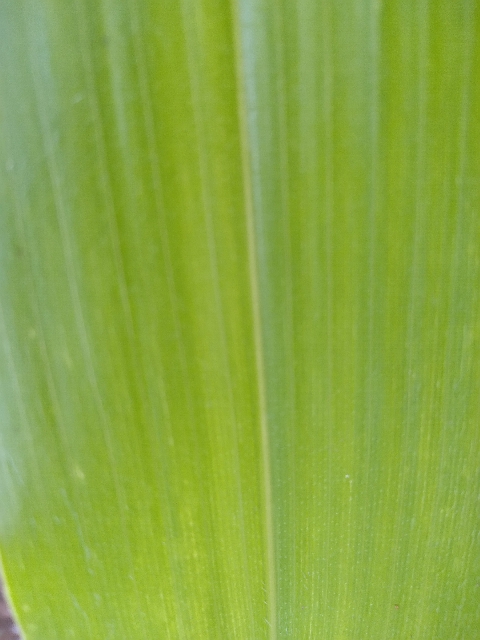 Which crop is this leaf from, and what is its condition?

maize, healthy
